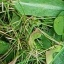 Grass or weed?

structured weed
